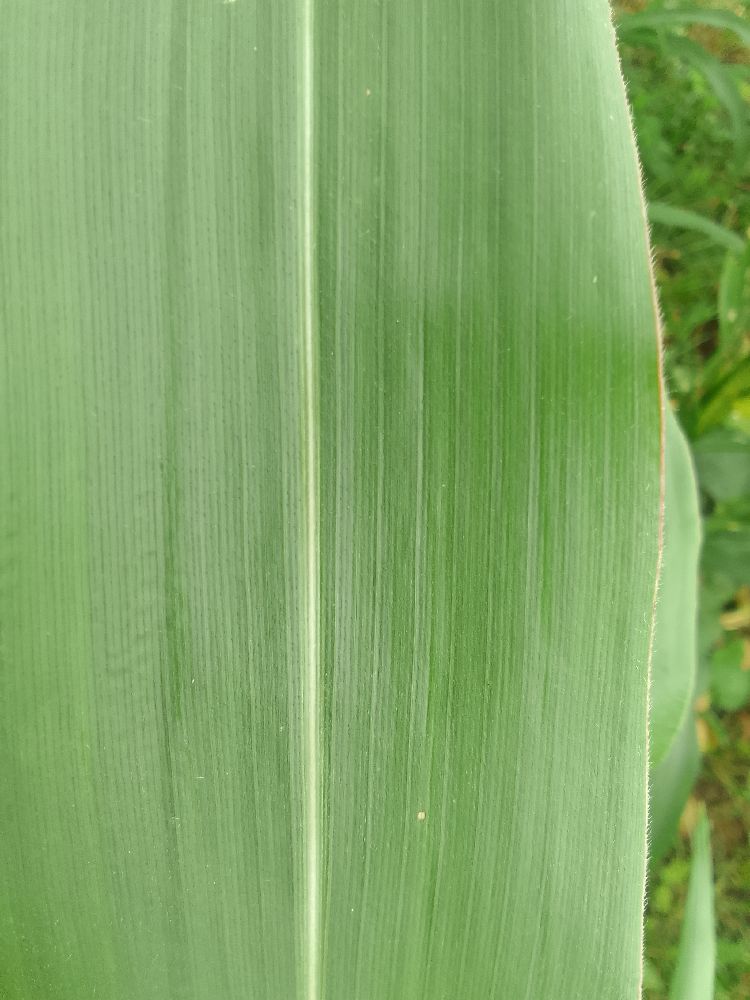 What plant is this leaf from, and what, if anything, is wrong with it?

maize, healthy
